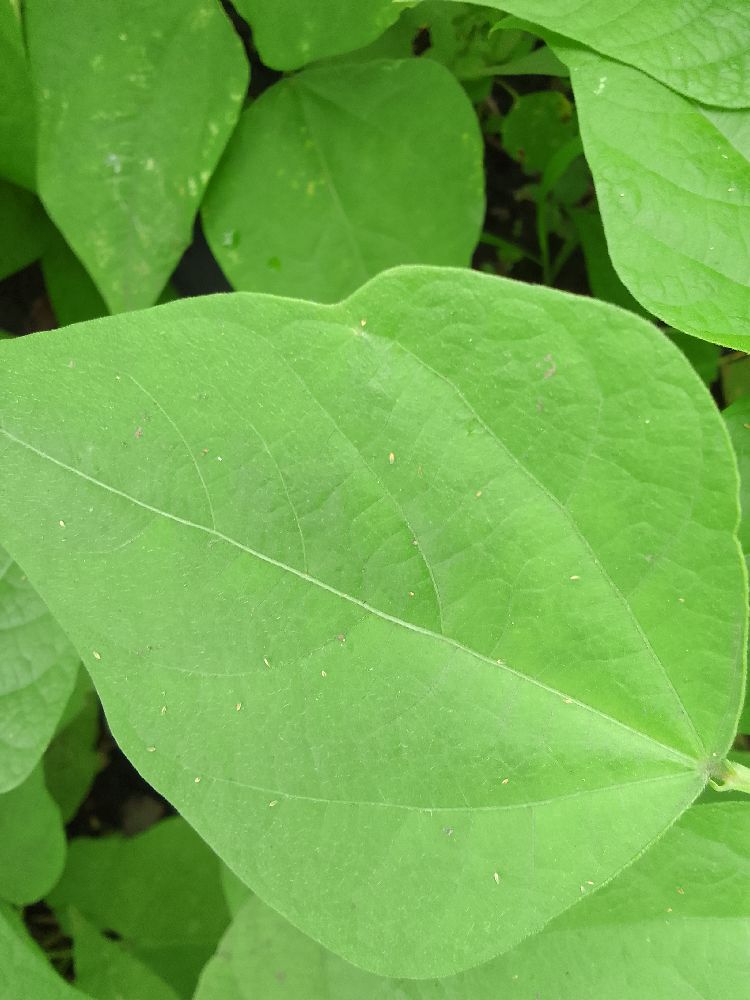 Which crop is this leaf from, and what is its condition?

common bean, healthy
